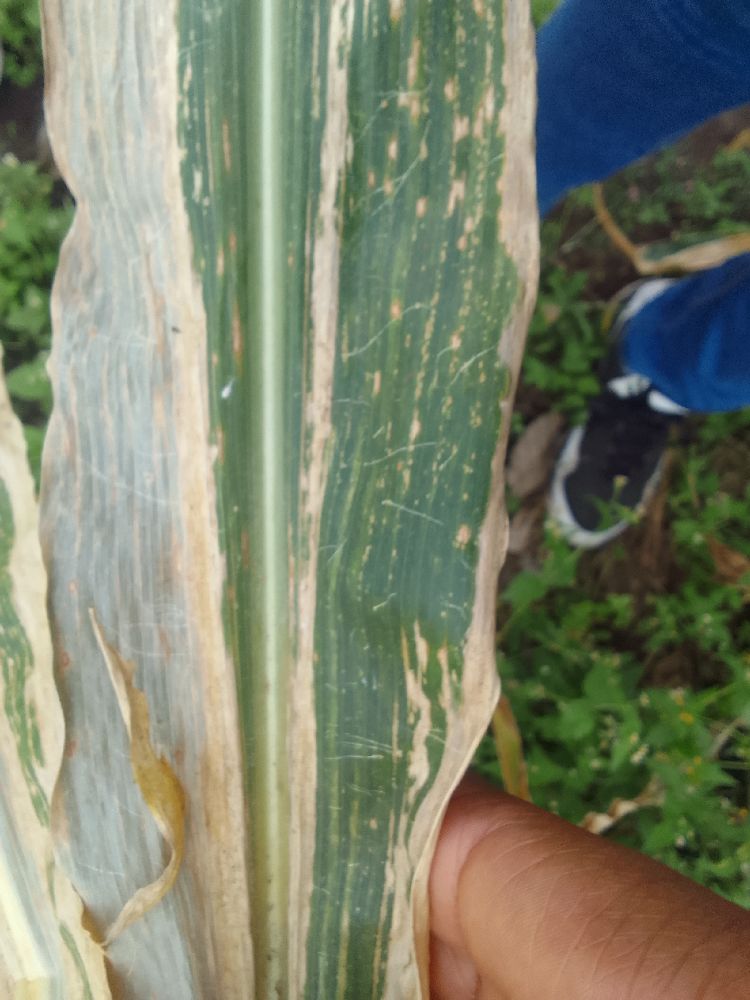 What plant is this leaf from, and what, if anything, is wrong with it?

maize, maize lethal necrosis
